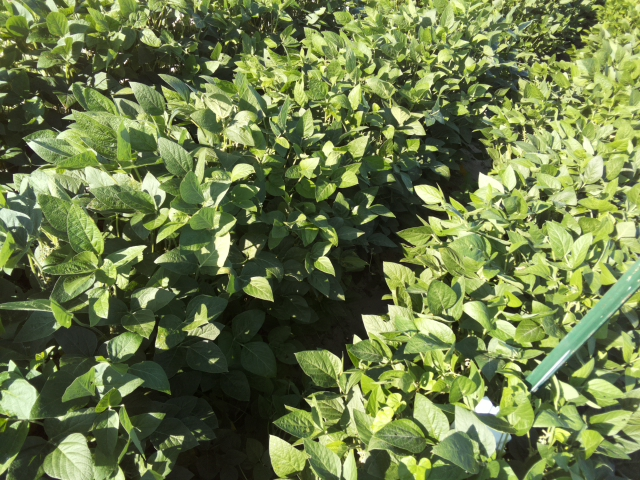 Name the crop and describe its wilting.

soybean, leaflets folding inward at secondary pulvinus with no turgor loss in leaflets or petioles
